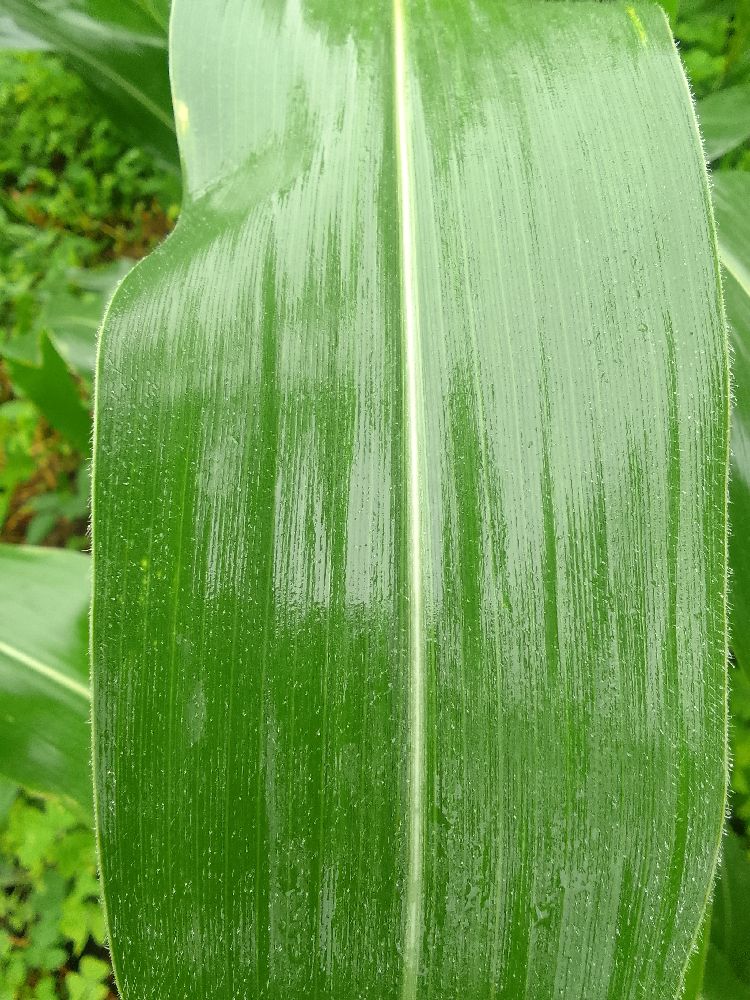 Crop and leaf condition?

maize, healthy
